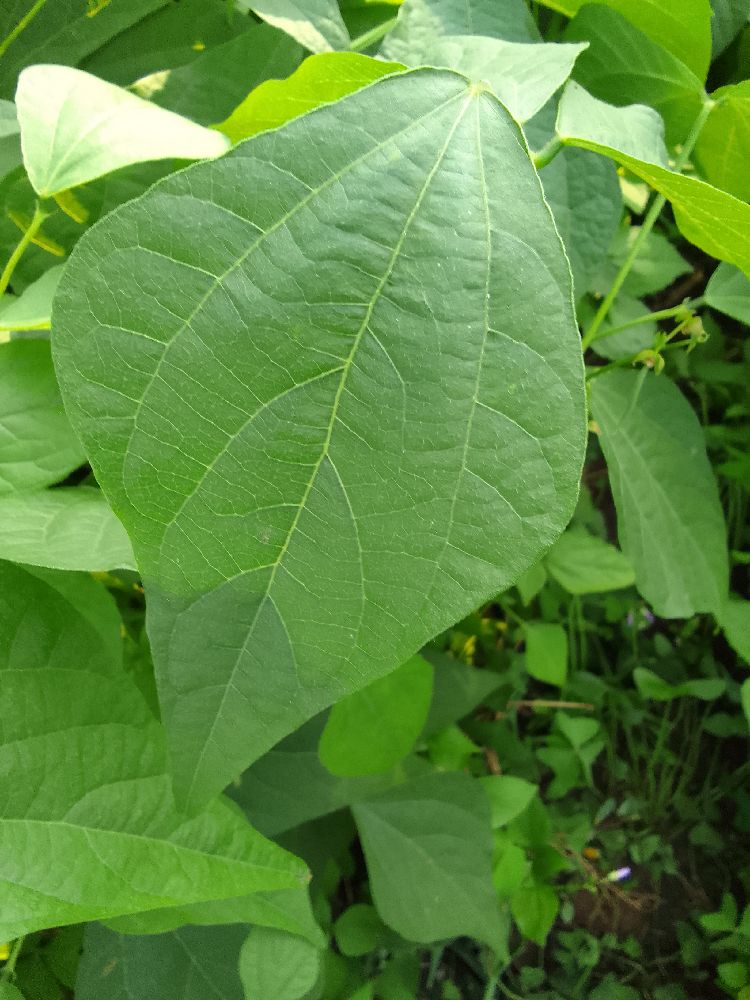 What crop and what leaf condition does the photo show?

common bean, healthy
